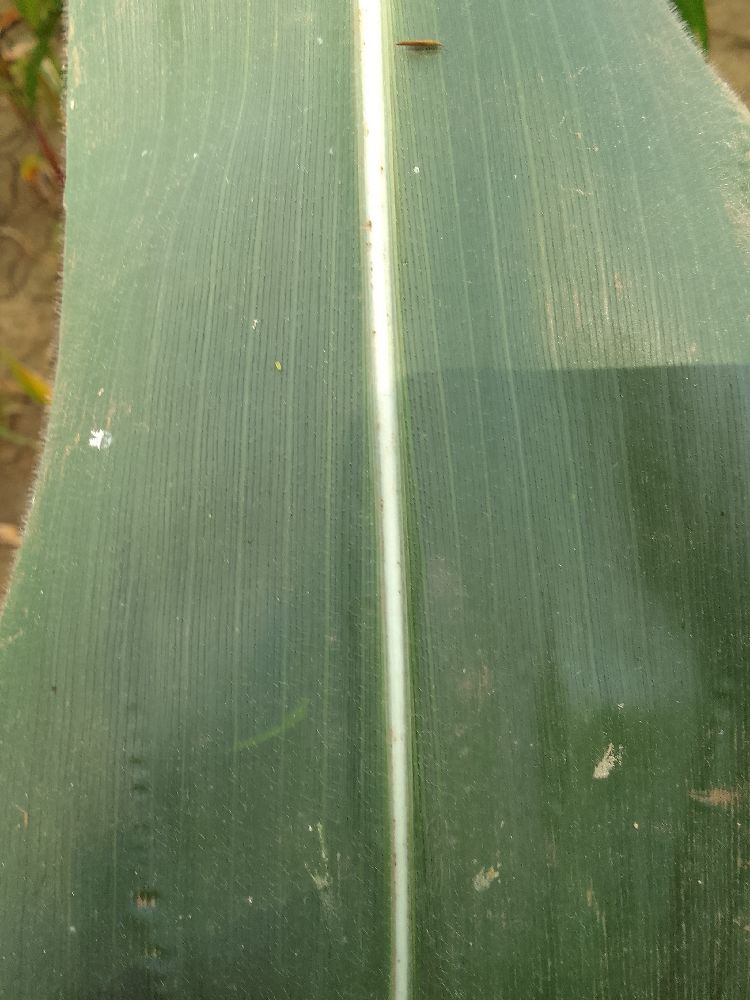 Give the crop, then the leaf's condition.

maize, healthy
